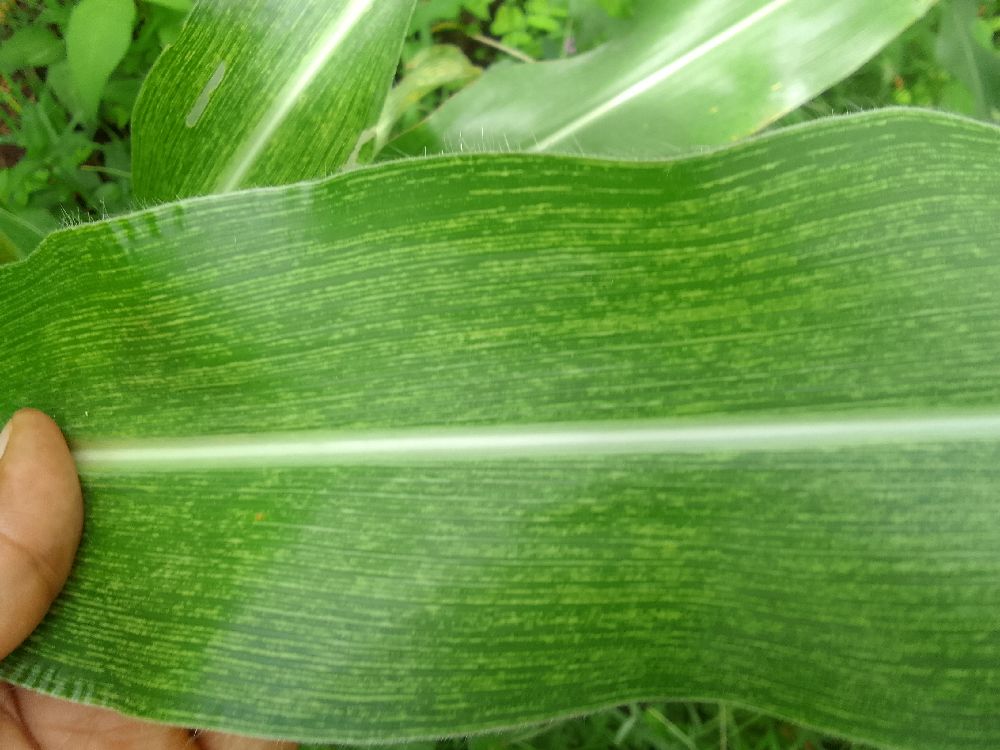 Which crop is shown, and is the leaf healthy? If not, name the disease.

maize, maize streak virus
